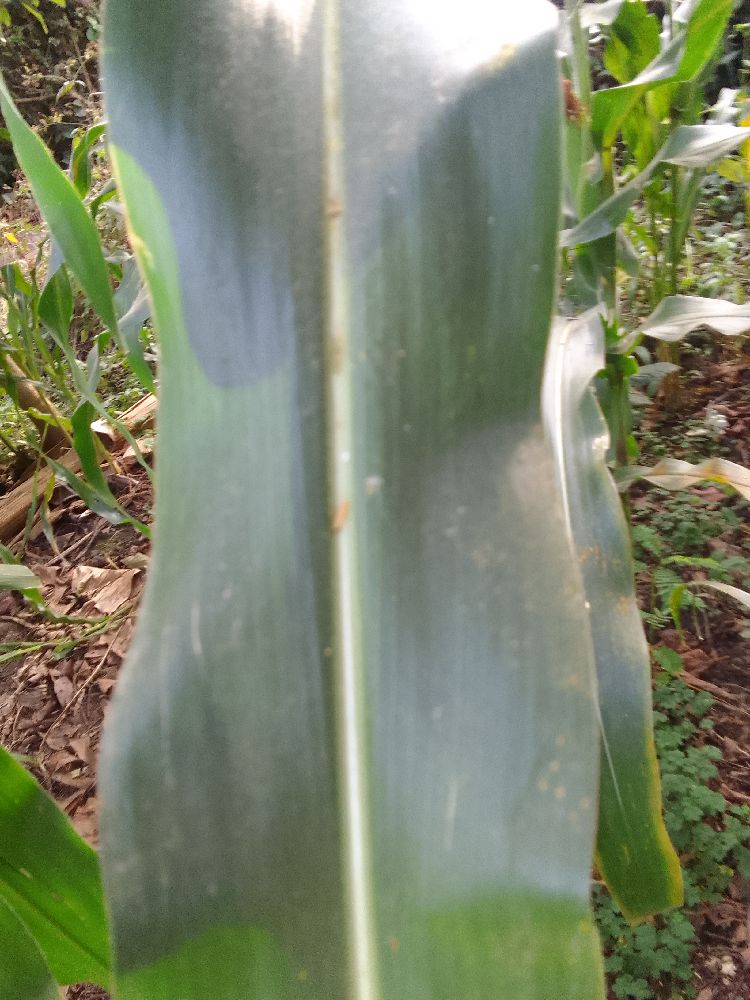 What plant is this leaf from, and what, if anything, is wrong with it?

maize, healthy
